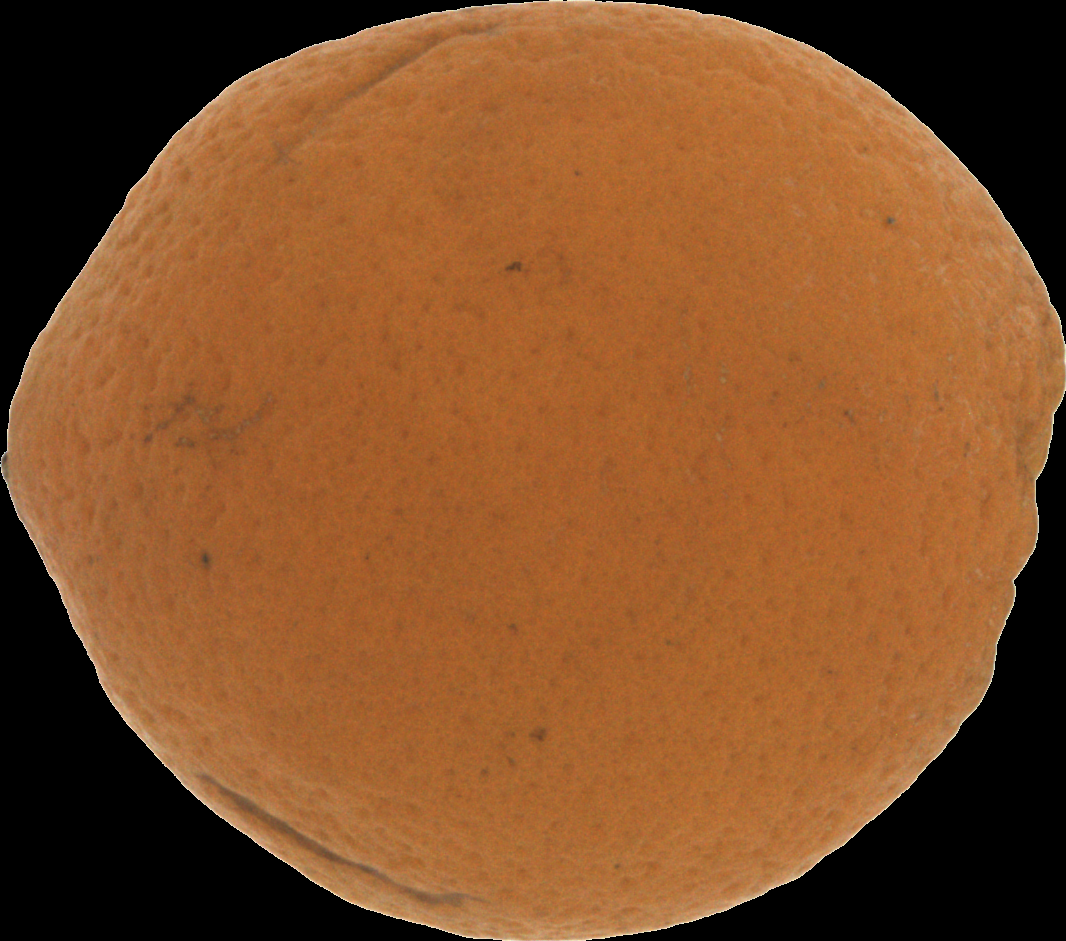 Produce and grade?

orange, bad
